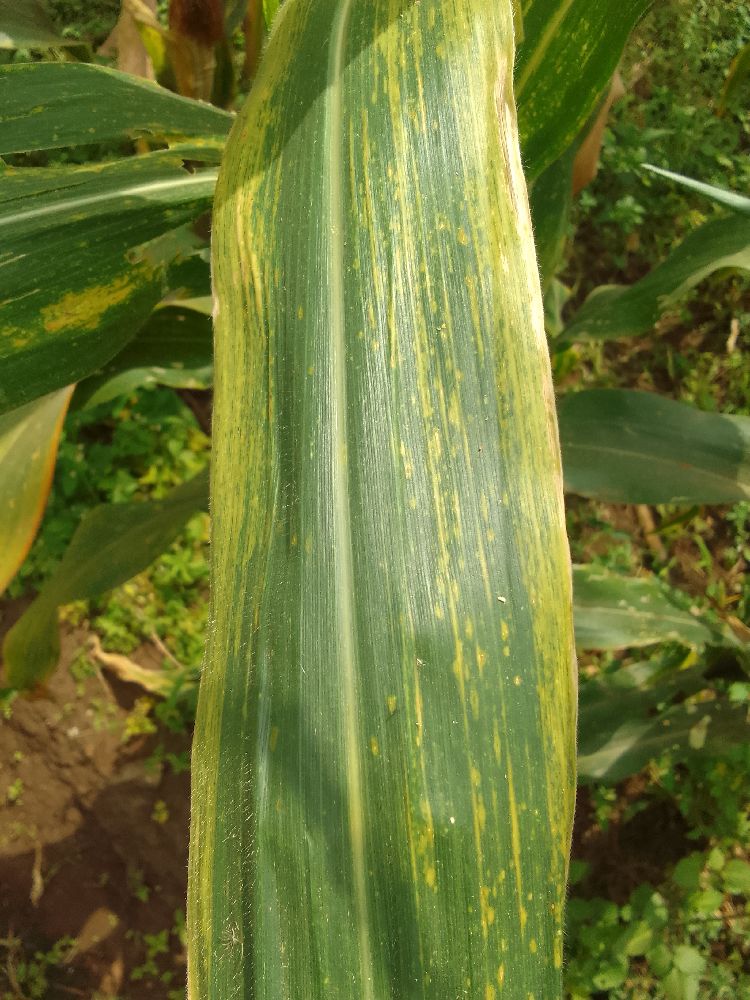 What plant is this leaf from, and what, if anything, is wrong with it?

maize, maize lethal necrosis
